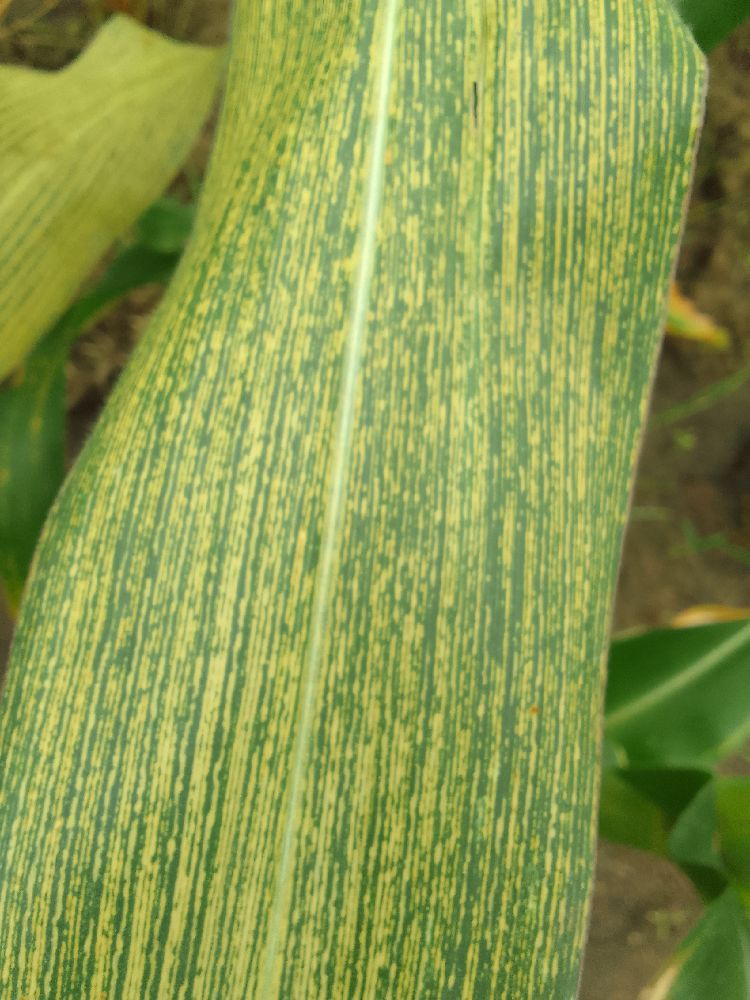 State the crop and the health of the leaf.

maize, maize streak virus
